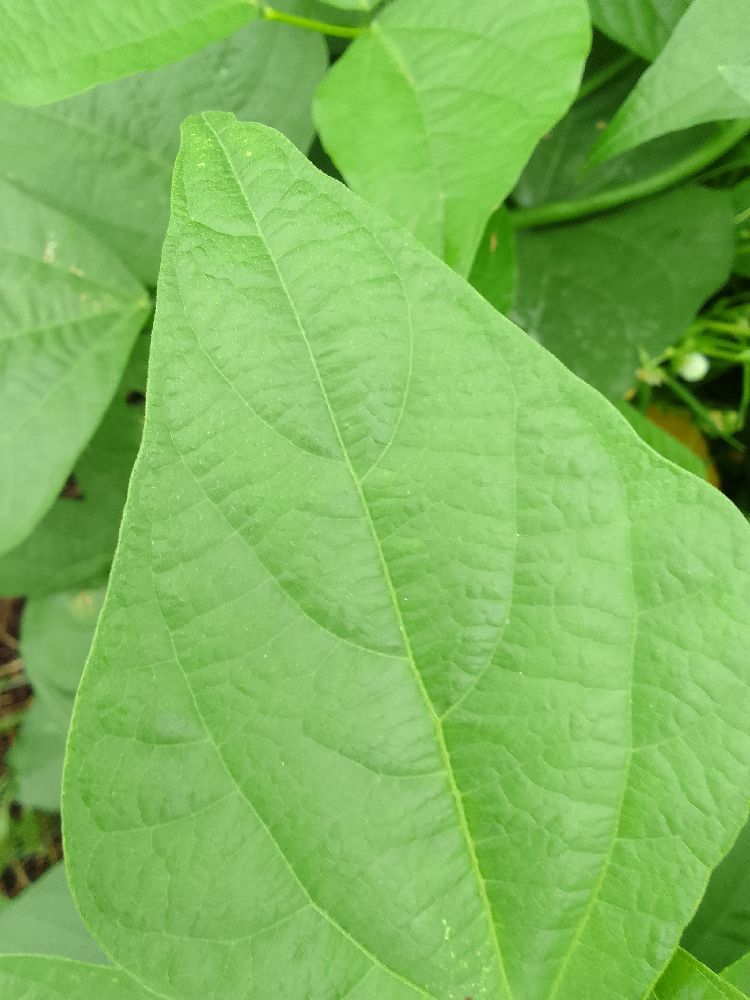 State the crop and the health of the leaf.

common bean, healthy
